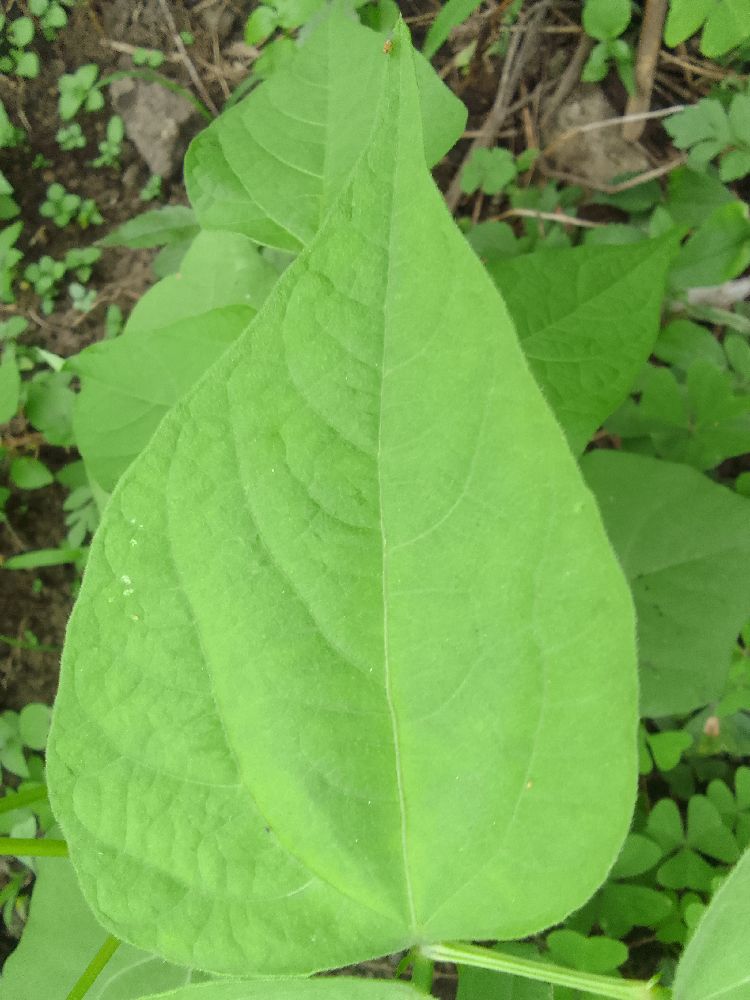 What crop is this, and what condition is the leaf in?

common bean, healthy
